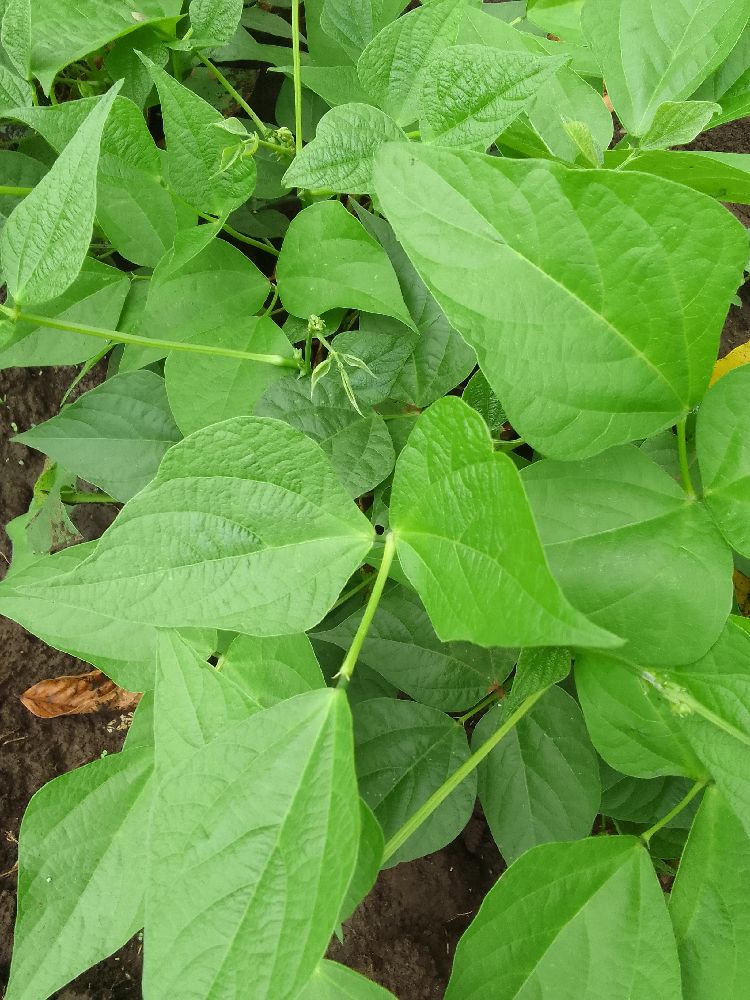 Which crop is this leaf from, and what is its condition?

common bean, healthy
